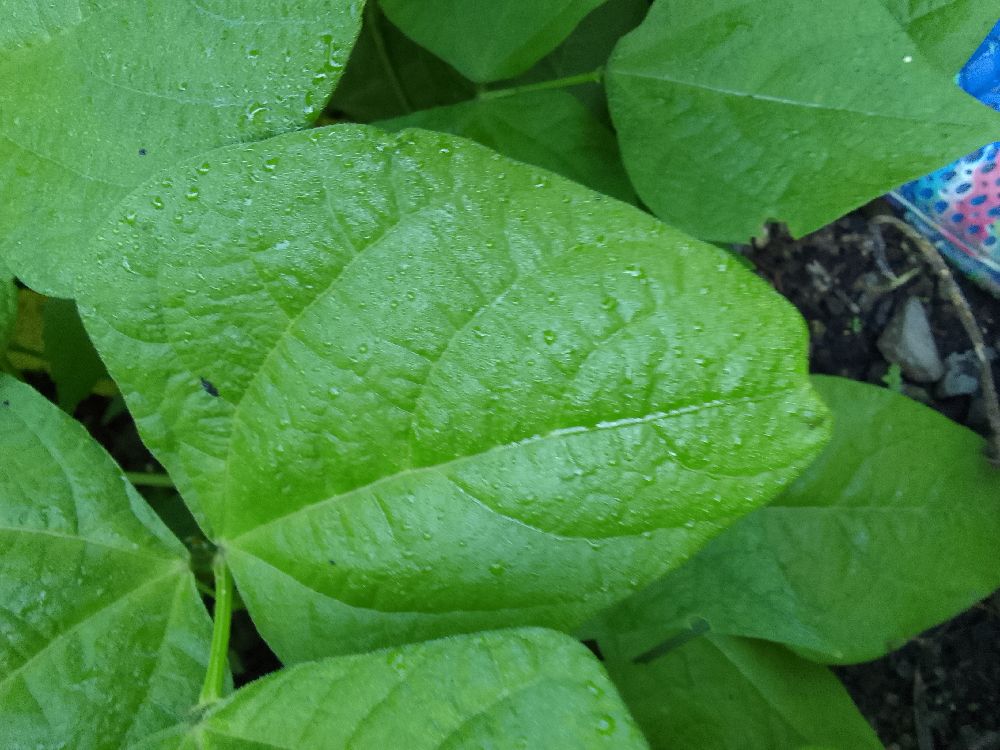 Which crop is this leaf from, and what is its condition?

common bean, healthy
